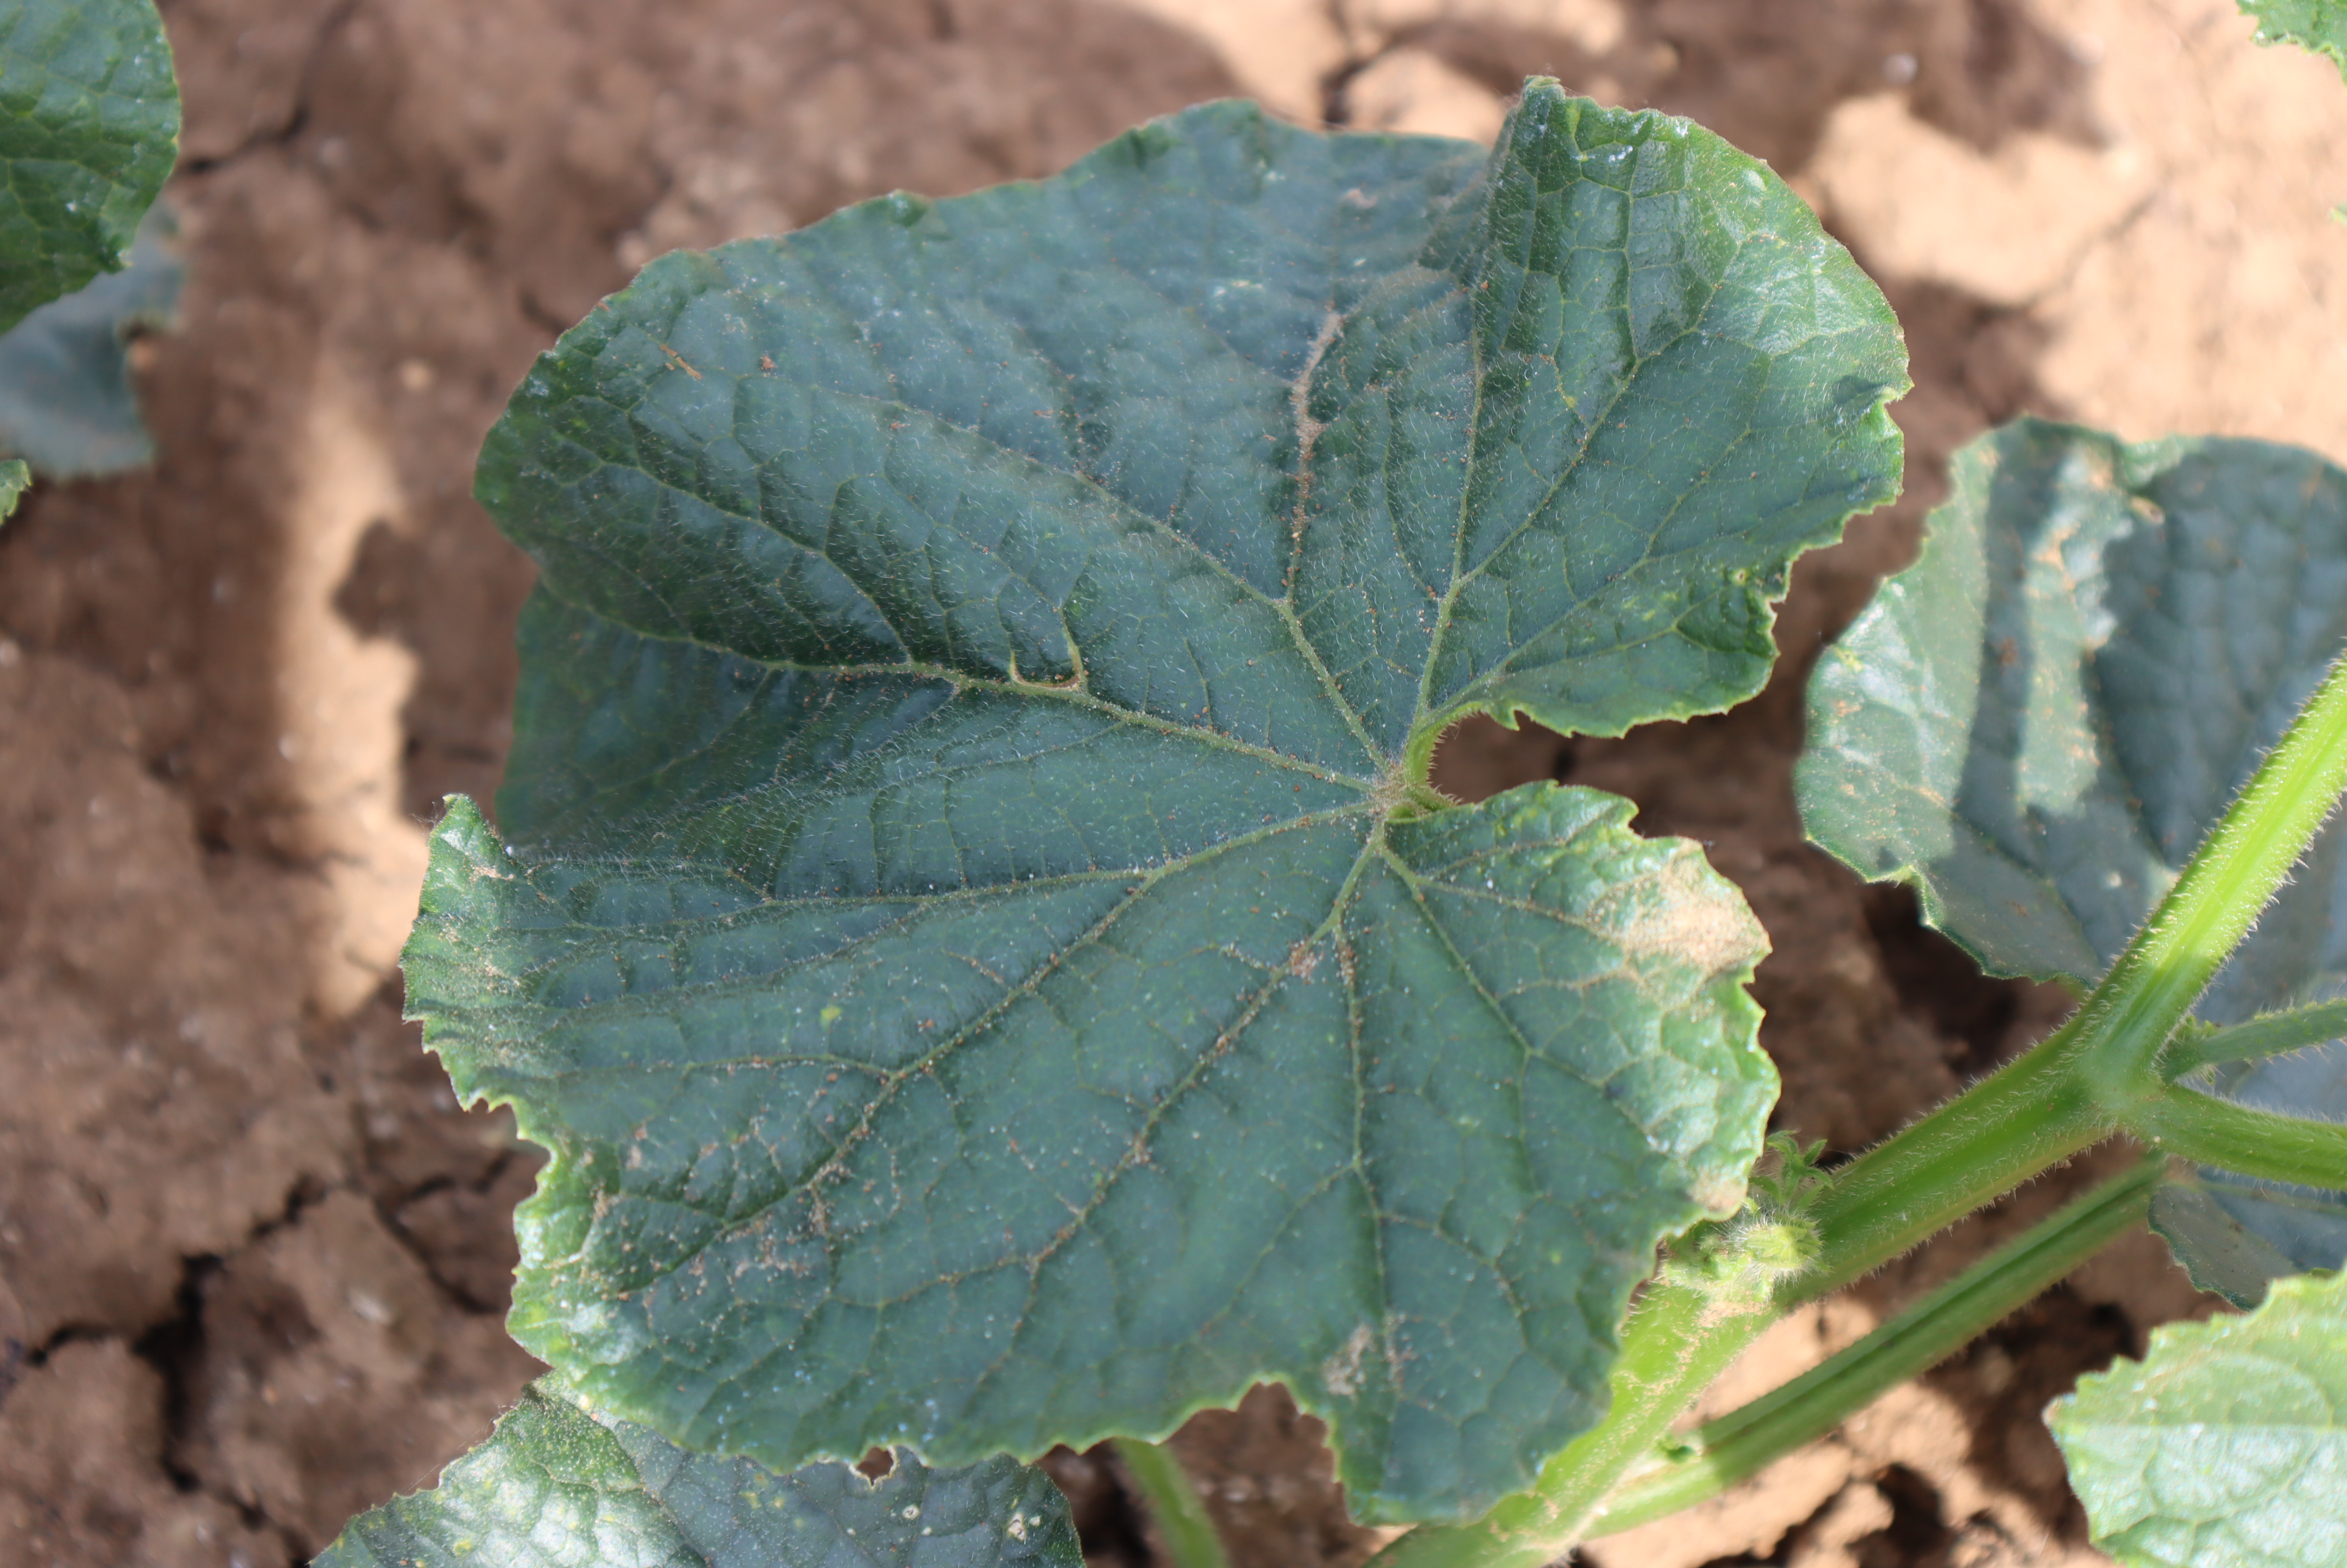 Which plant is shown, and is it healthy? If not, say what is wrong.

cucumber, healthy
